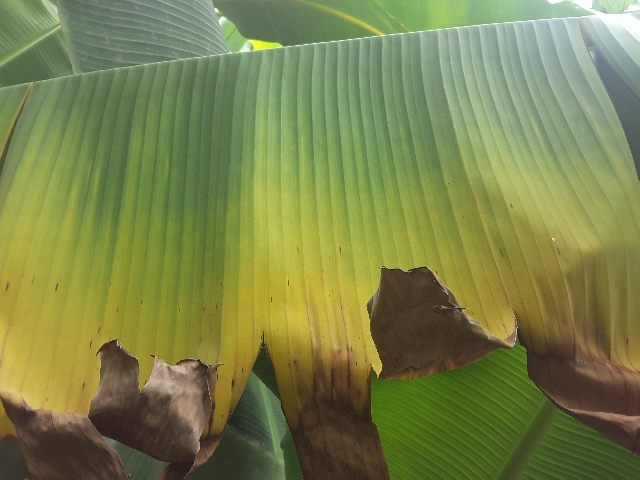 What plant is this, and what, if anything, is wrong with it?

banana, fusarium wilt race 1
